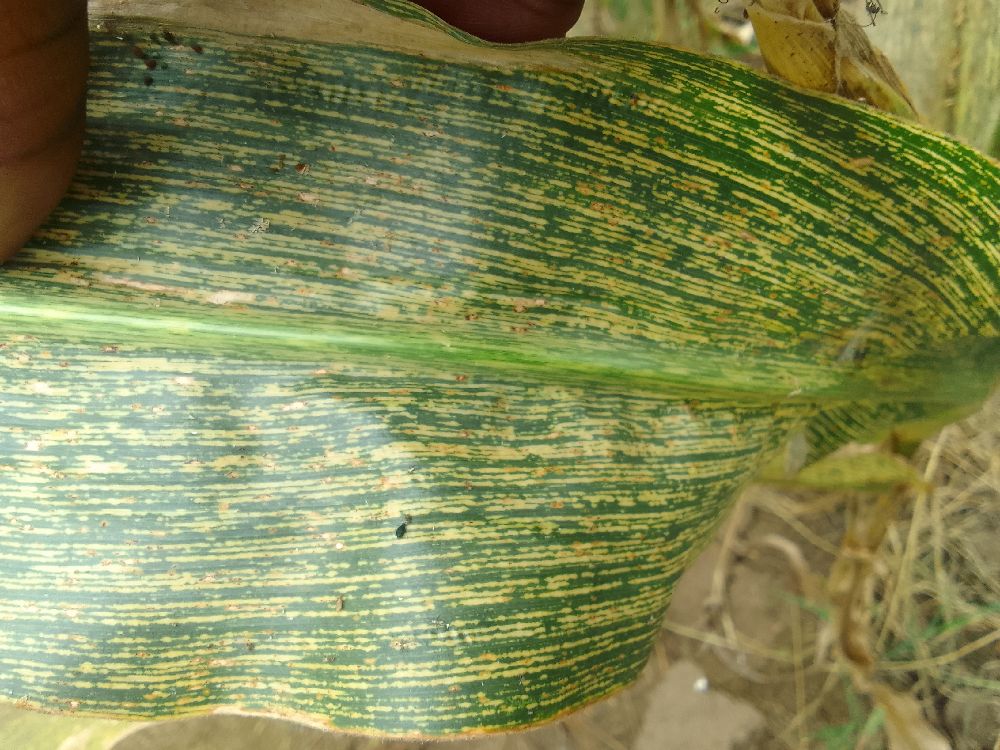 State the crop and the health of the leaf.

maize, maize streak virus
